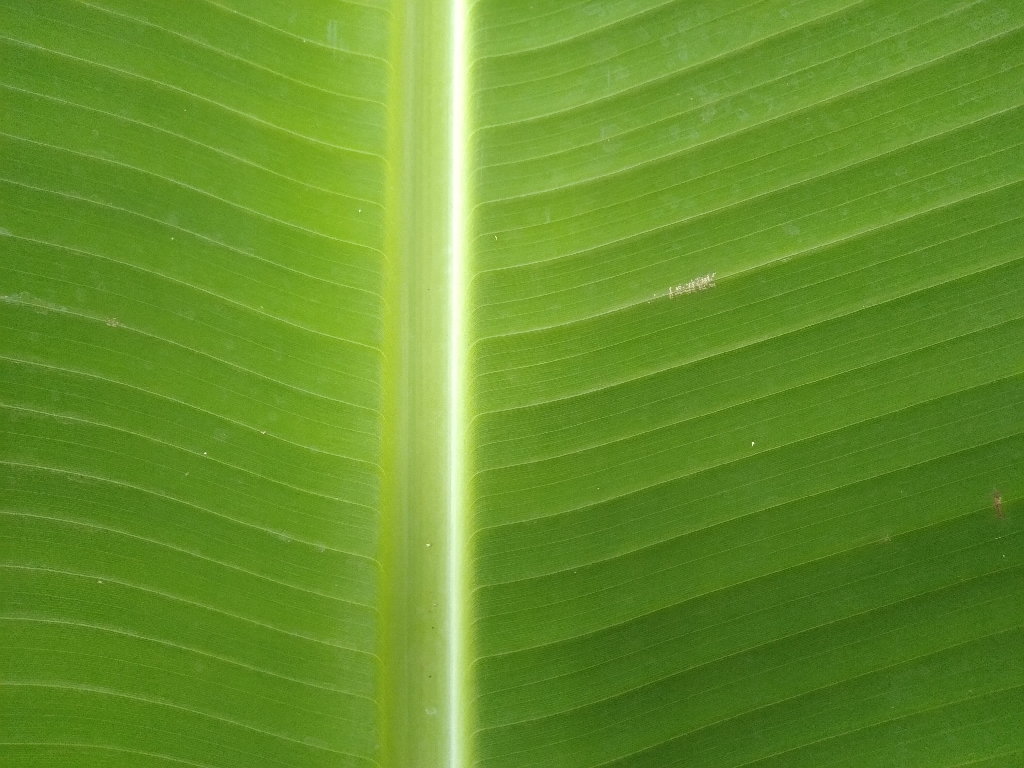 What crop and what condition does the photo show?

banana, healthy
